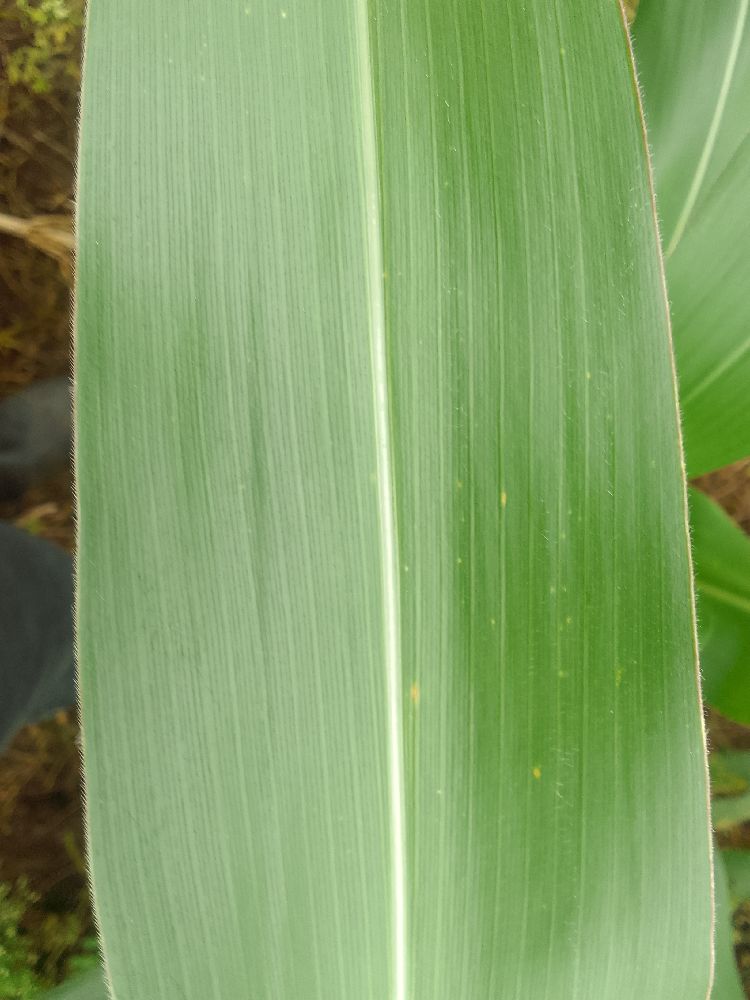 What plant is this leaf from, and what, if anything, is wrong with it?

maize, healthy
